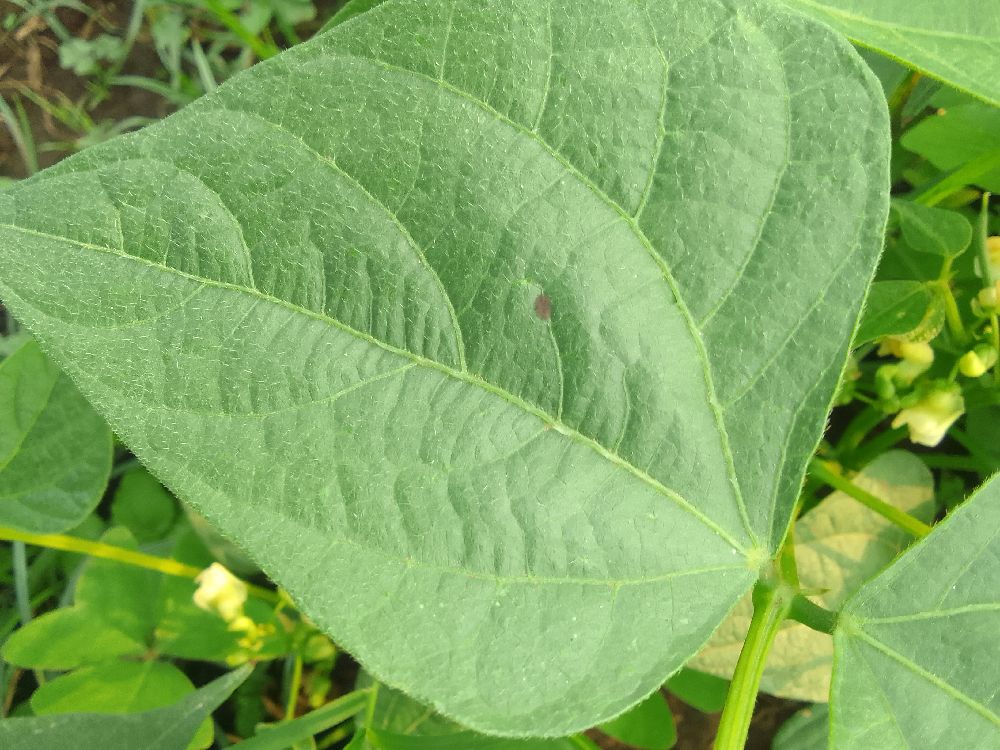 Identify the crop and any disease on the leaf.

common bean, healthy
